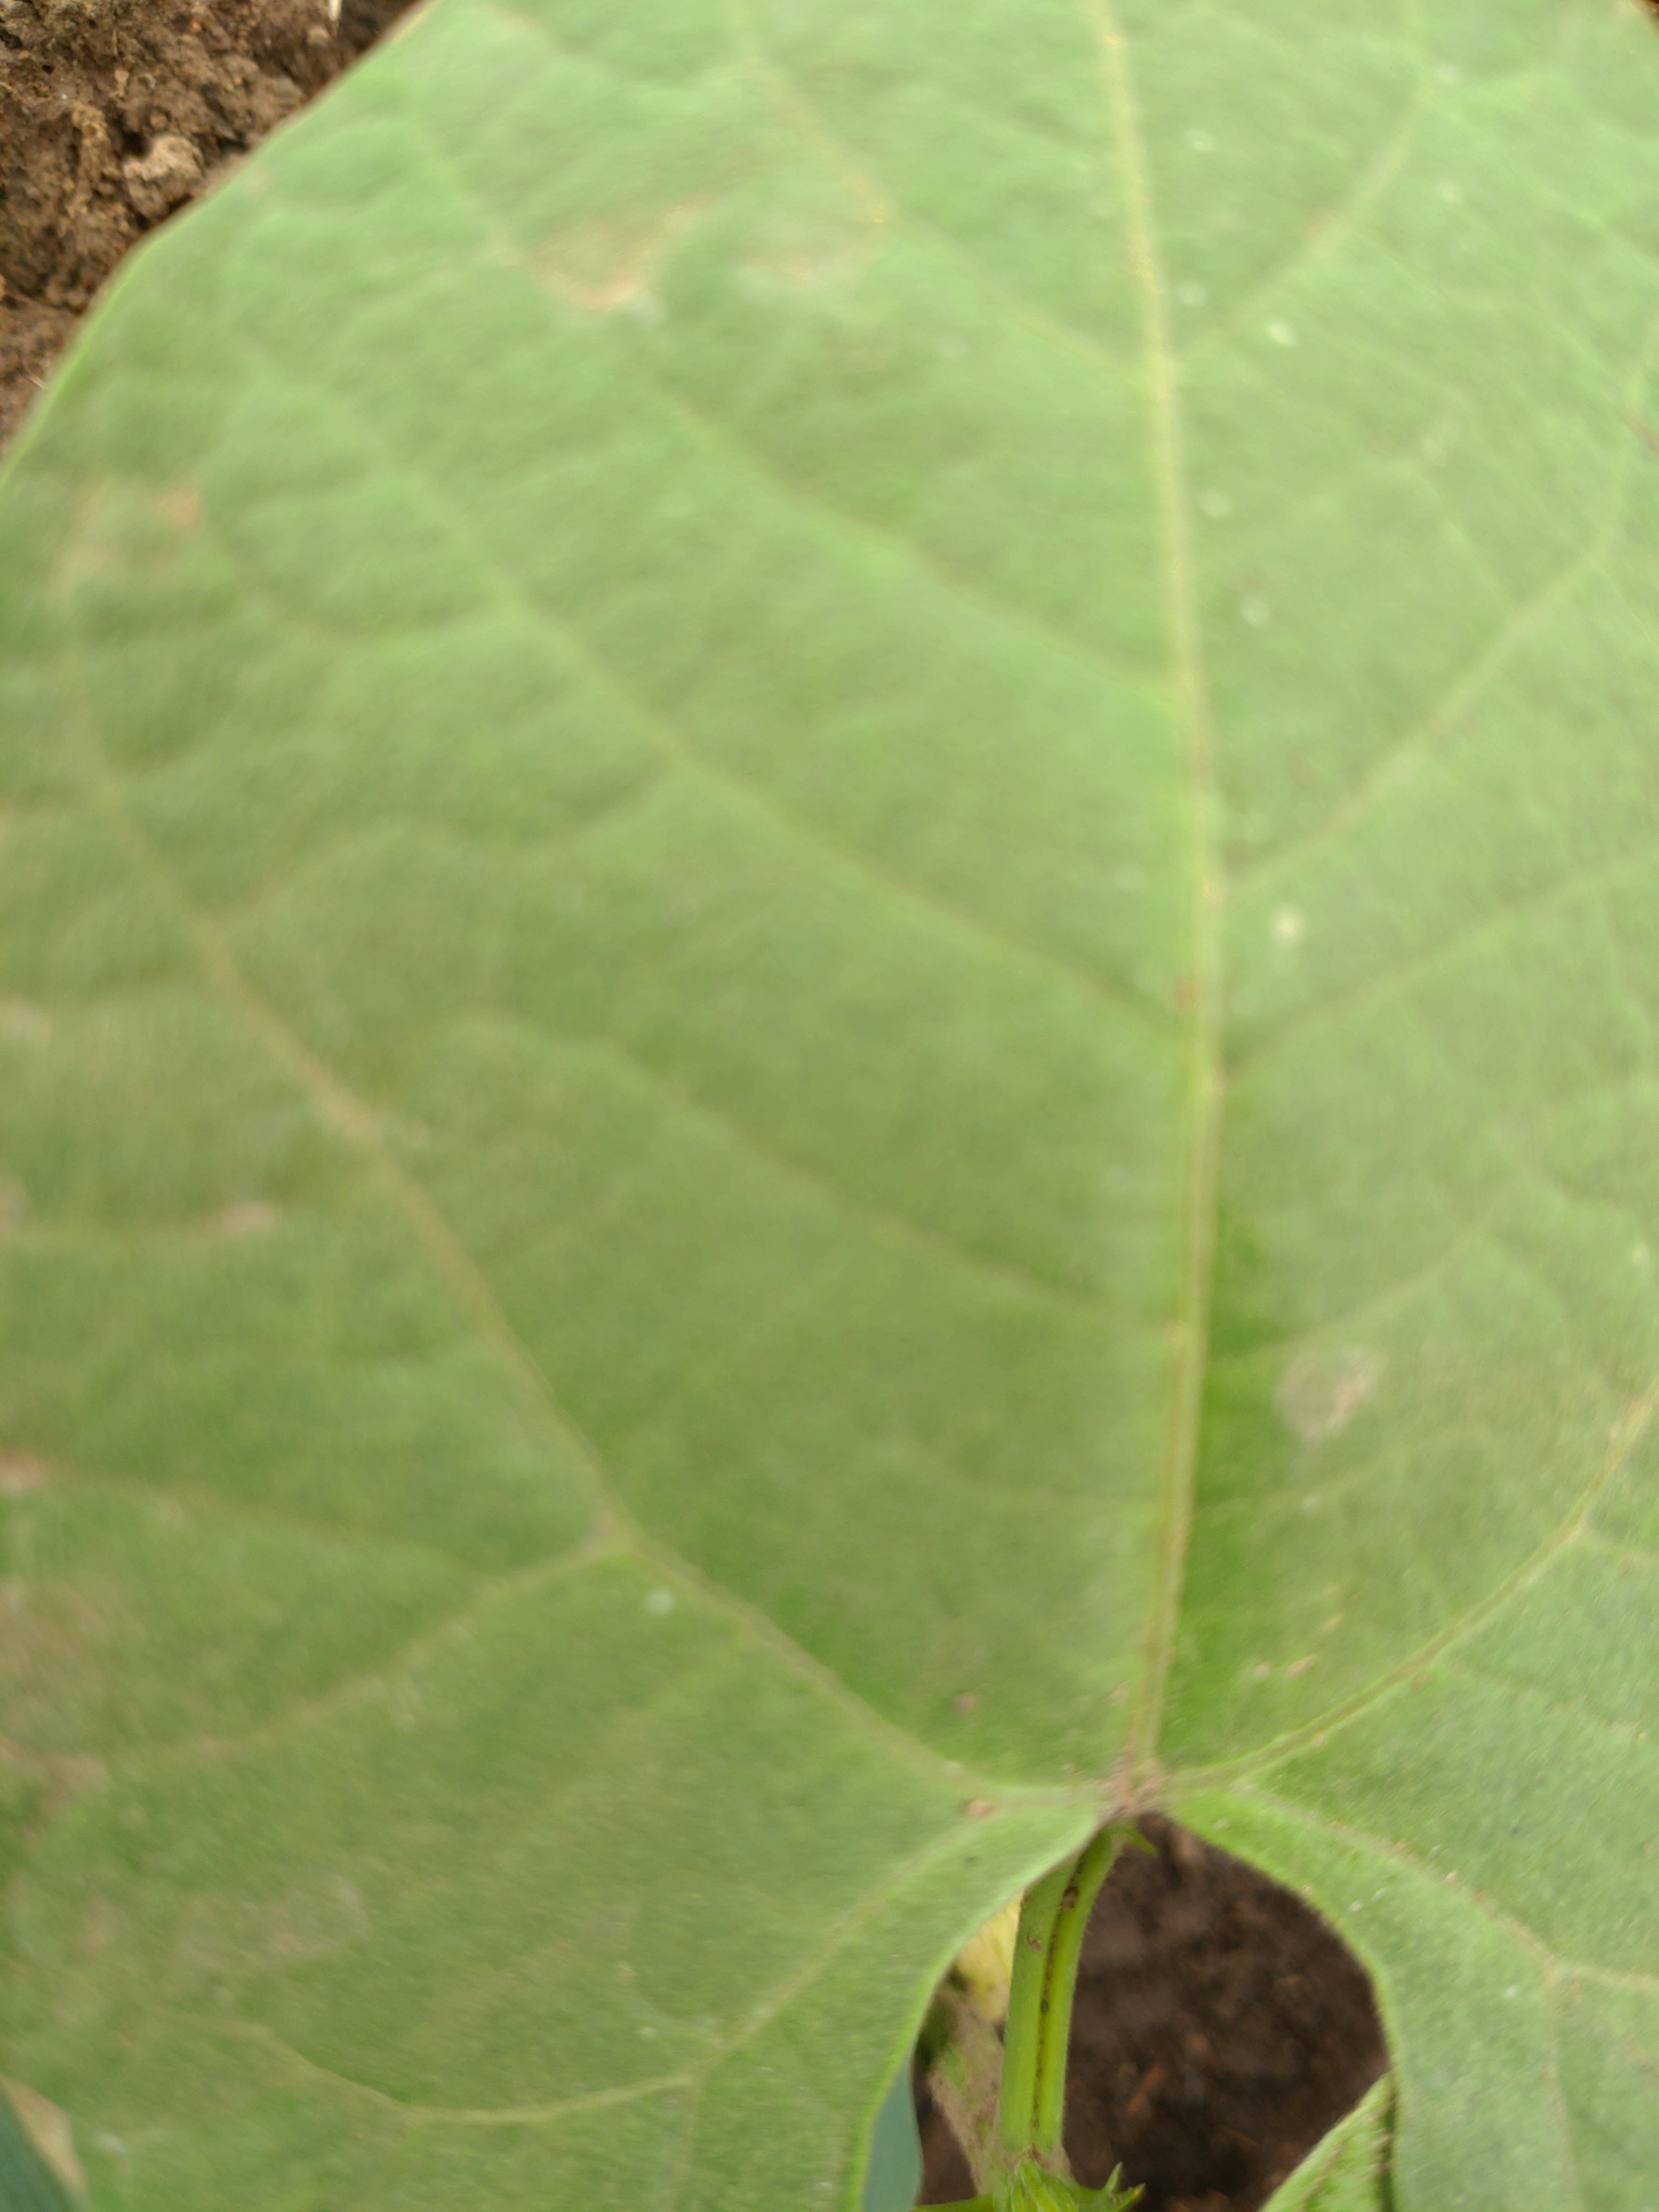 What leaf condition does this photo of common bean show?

healthy
